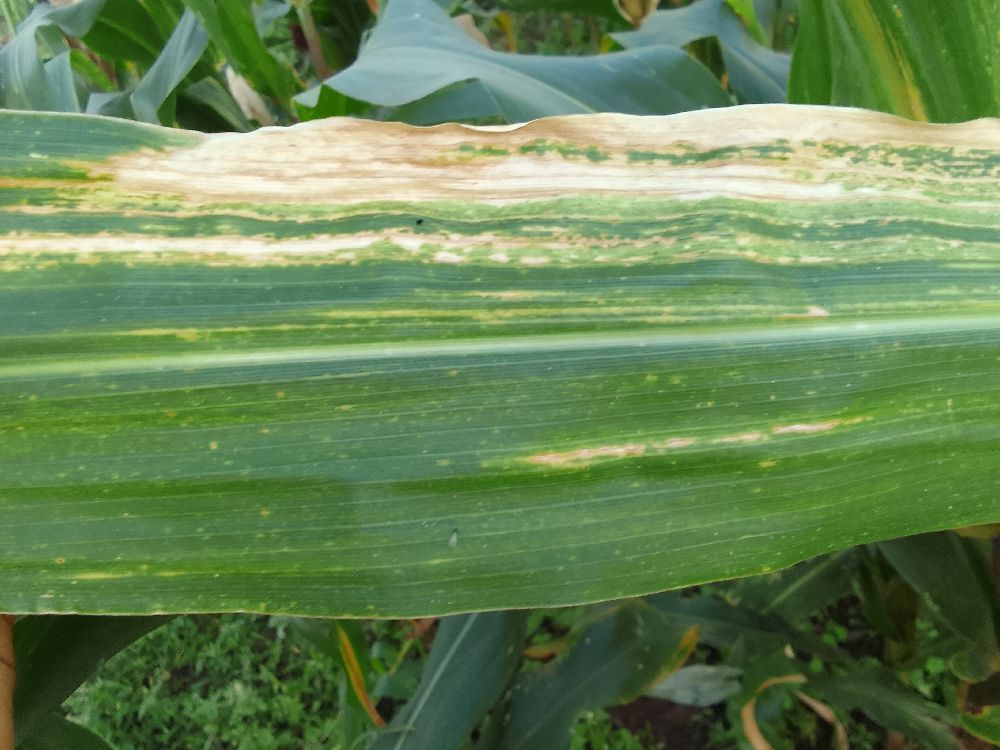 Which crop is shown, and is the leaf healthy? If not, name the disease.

maize, maize lethal necrosis
